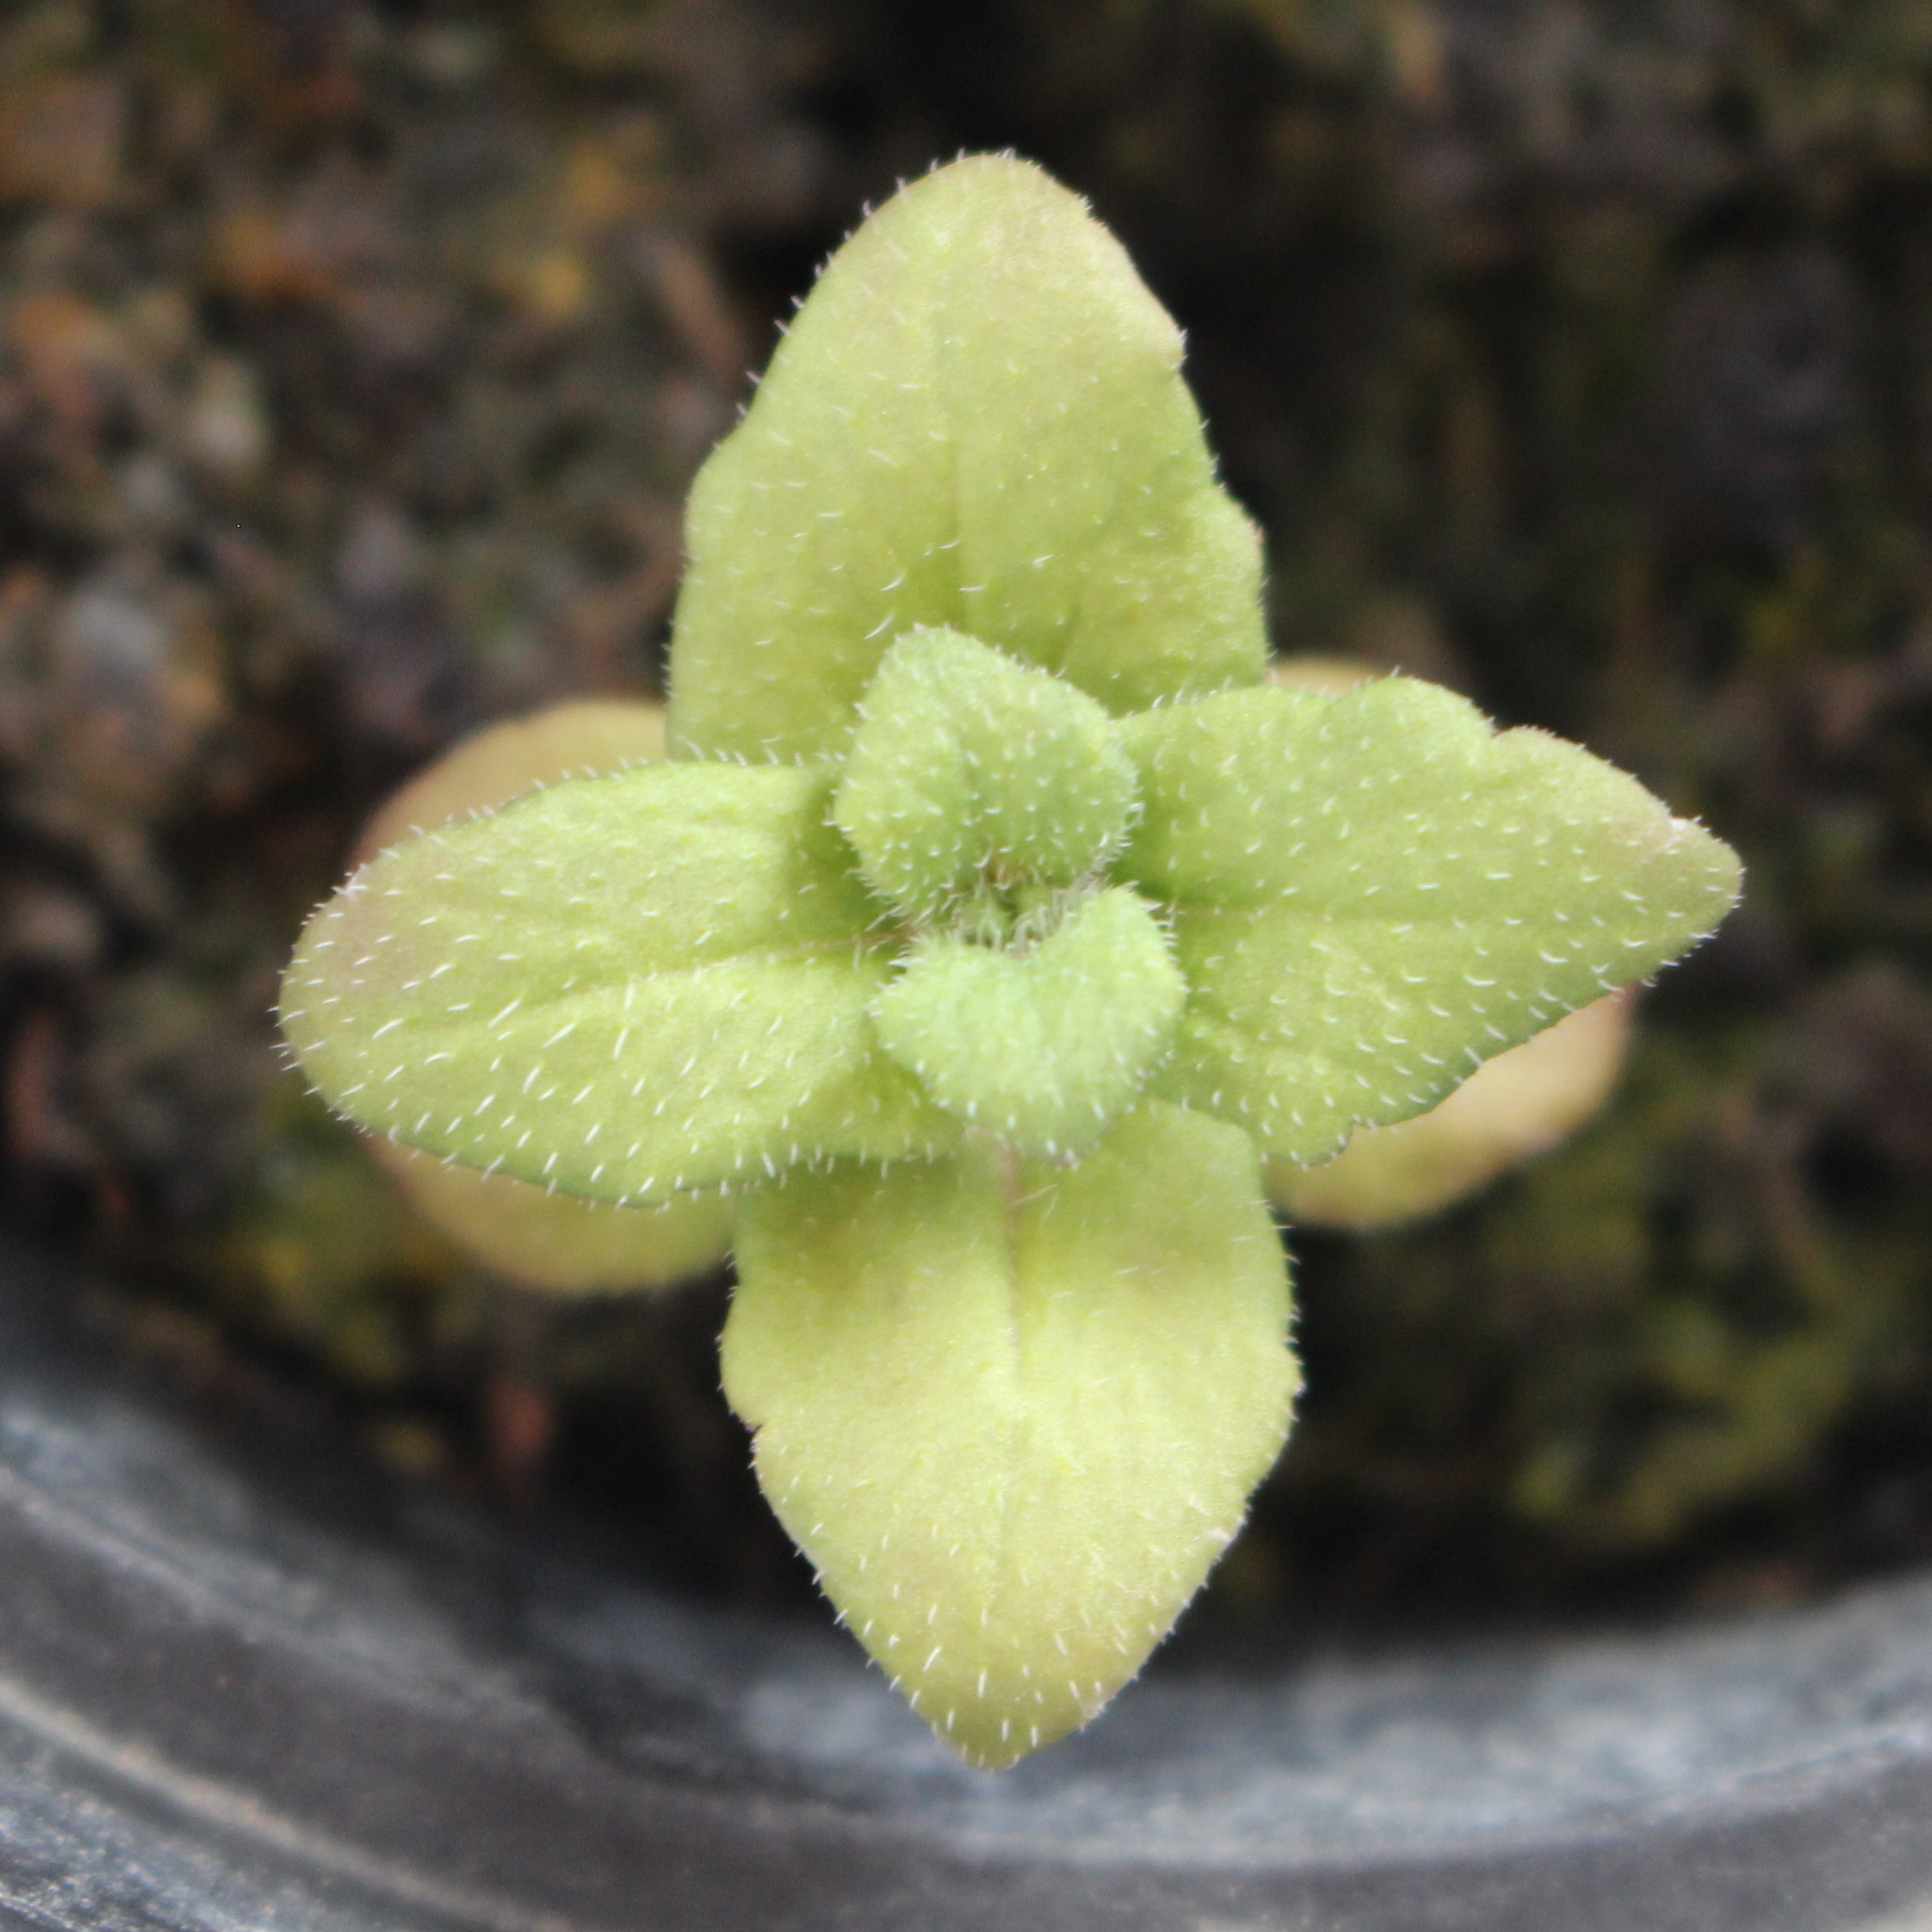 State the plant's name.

Veronica persica
